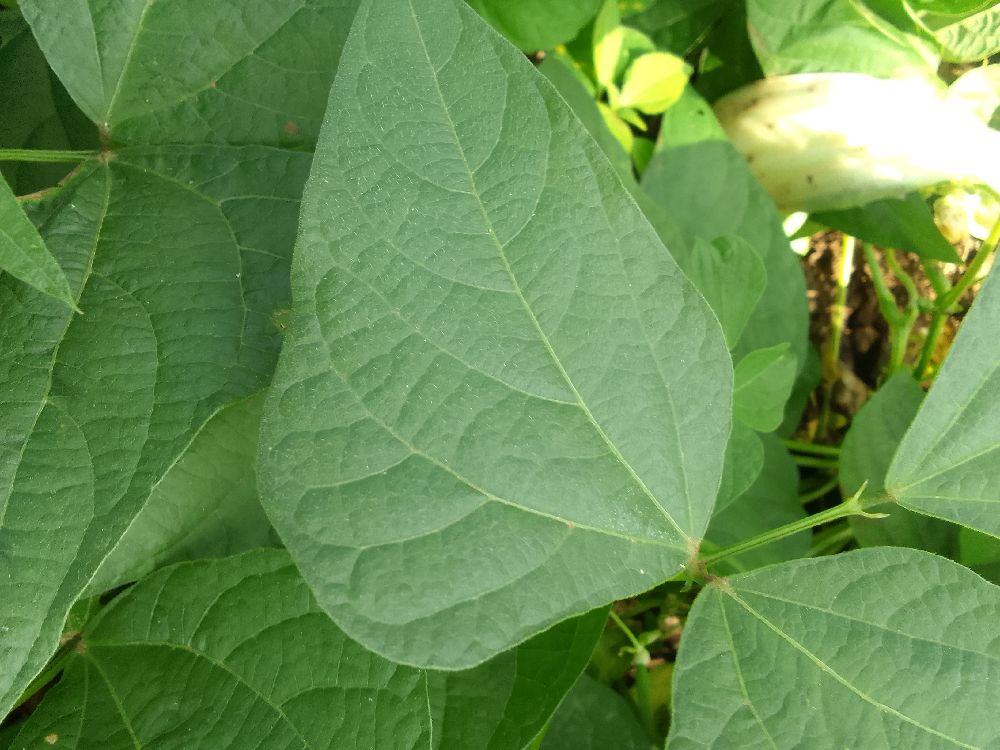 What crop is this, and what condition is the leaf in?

common bean, healthy
